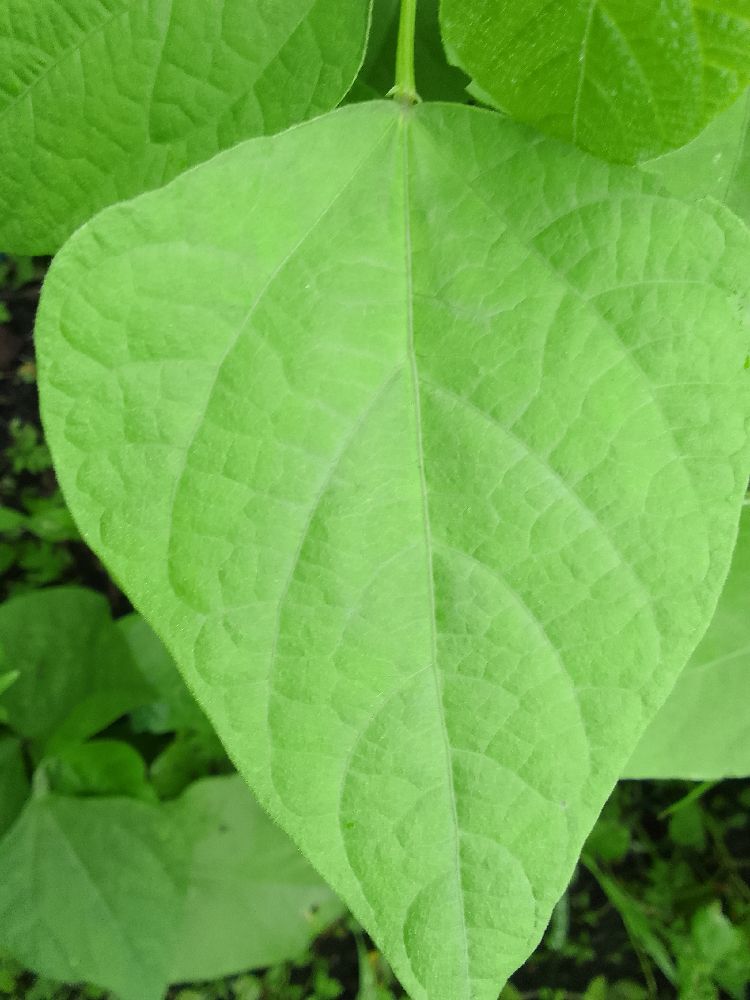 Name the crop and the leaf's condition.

common bean, healthy
